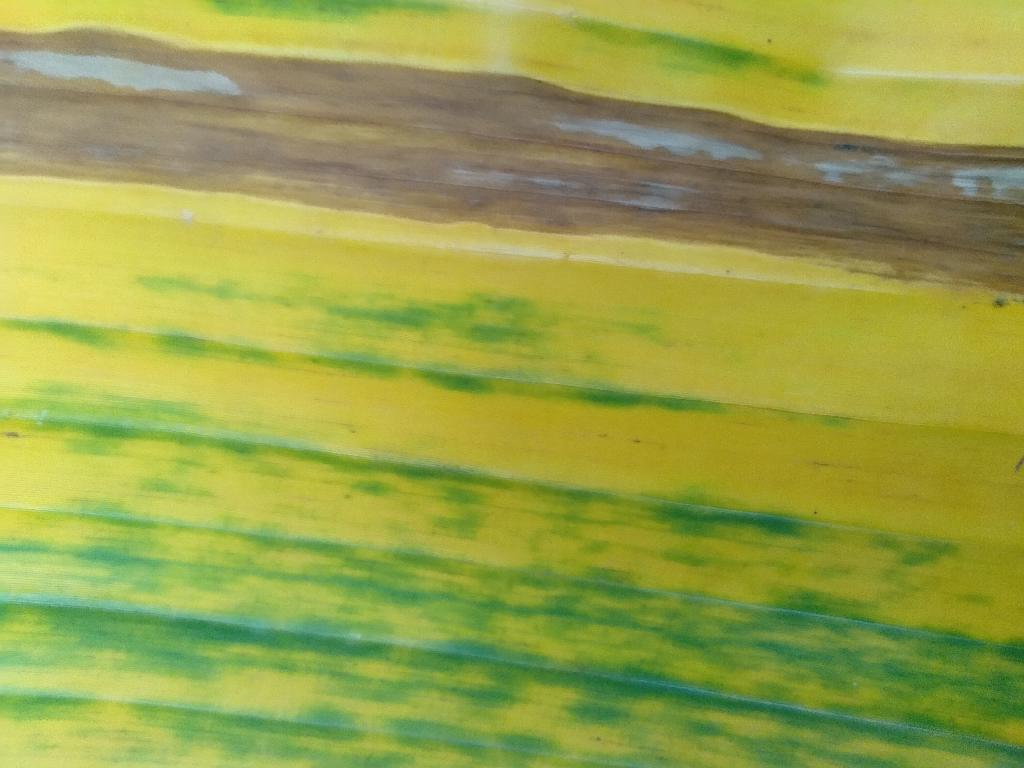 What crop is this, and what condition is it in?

banana, fusarium wilt race 1
